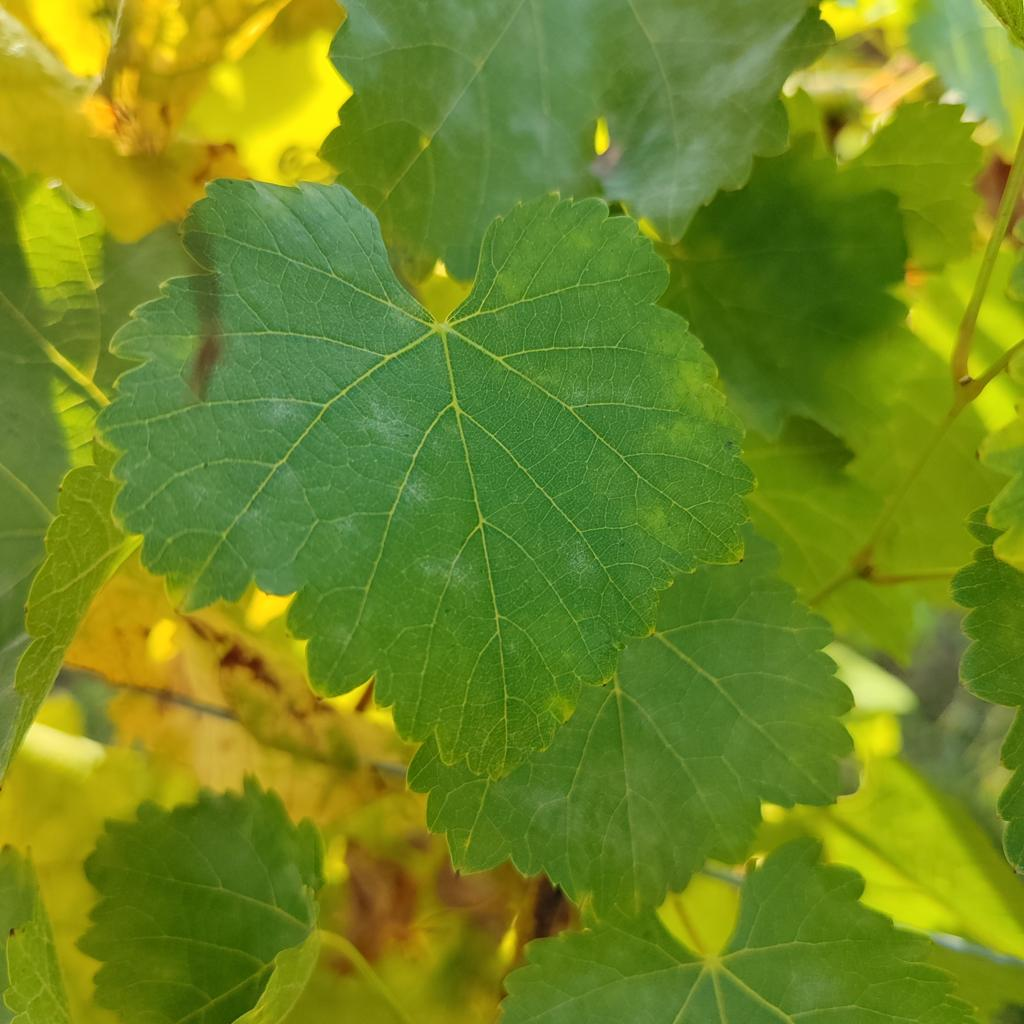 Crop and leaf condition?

grapevine, powdery mildew
